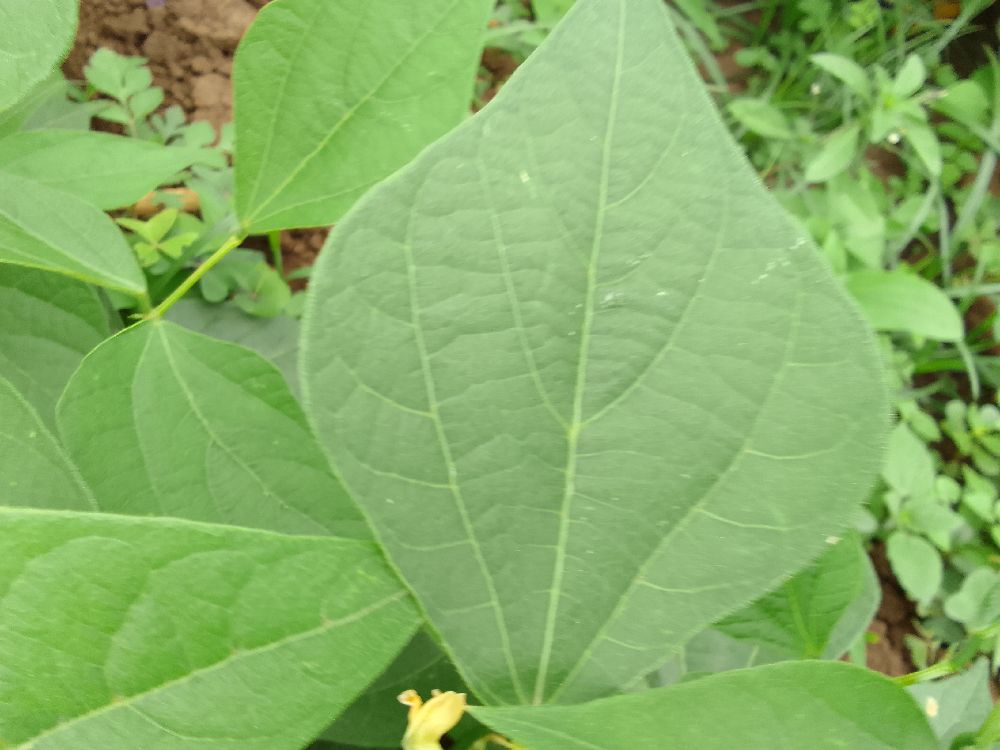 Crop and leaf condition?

common bean, healthy
